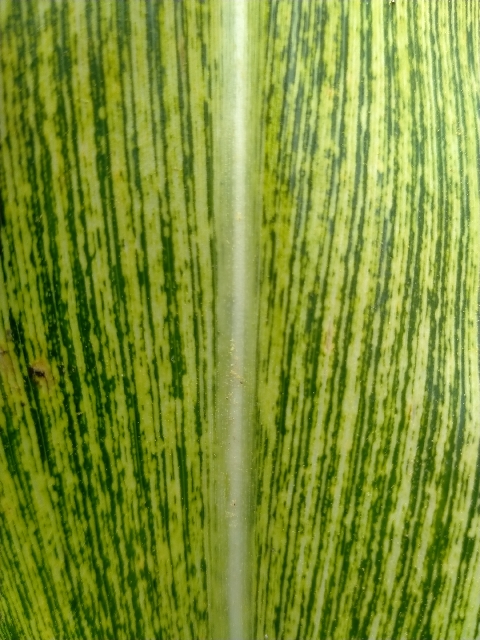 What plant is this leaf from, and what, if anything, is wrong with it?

maize, maize streak virus
